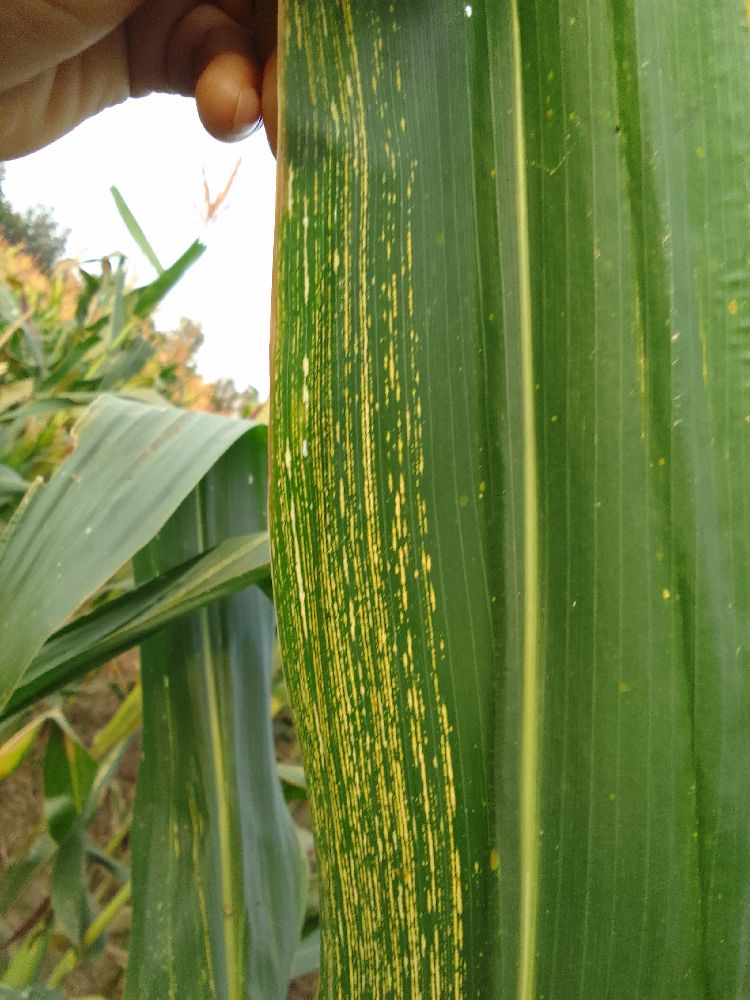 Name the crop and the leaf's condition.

maize, maize streak virus
